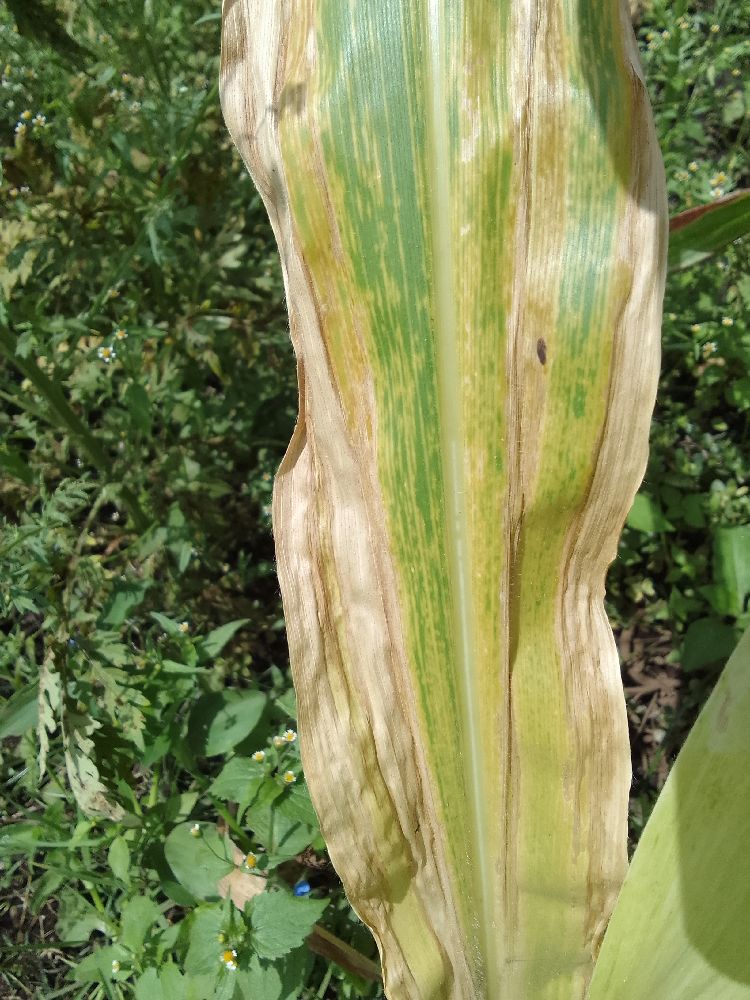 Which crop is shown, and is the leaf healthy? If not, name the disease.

maize, maize lethal necrosis
